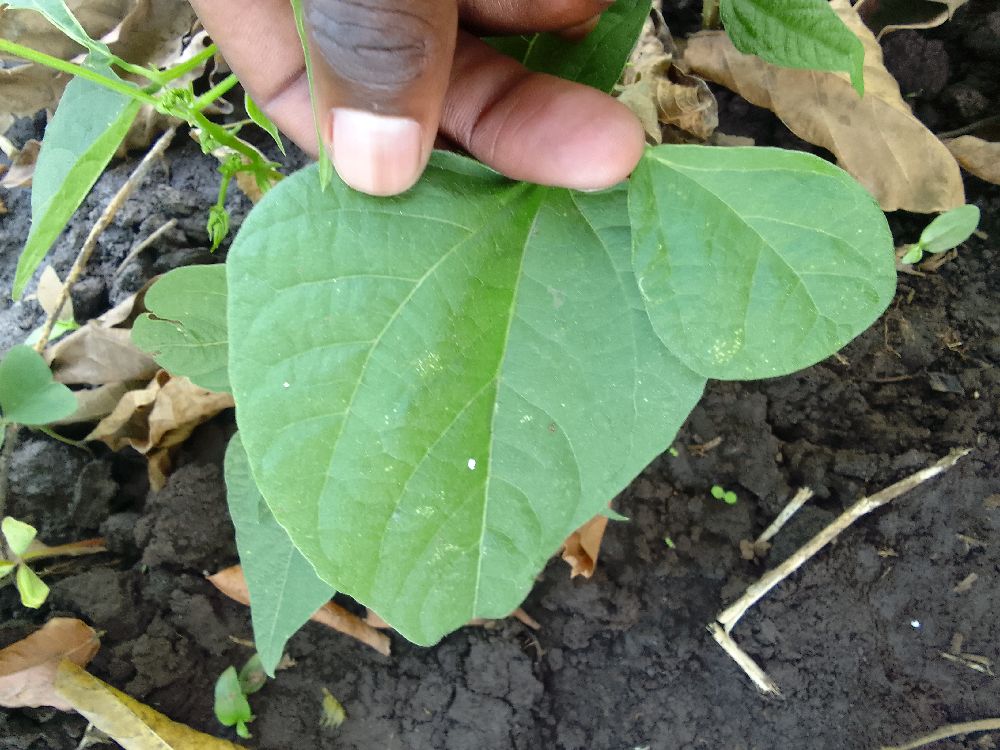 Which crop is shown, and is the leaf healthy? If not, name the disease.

common bean, healthy
